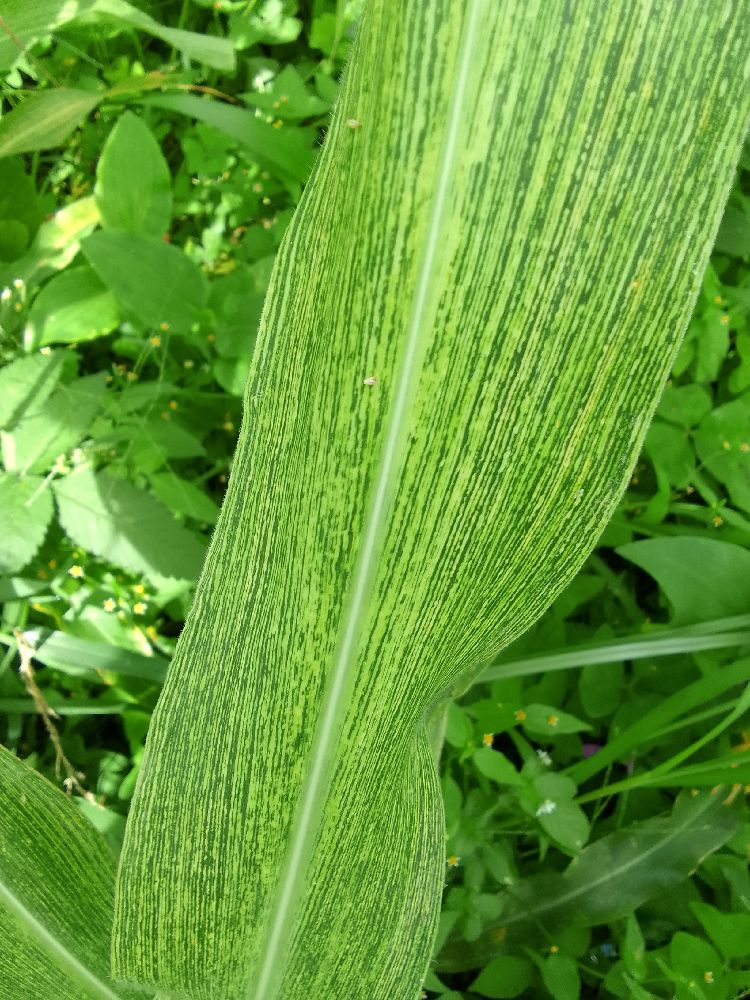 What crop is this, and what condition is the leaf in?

maize, maize streak virus
